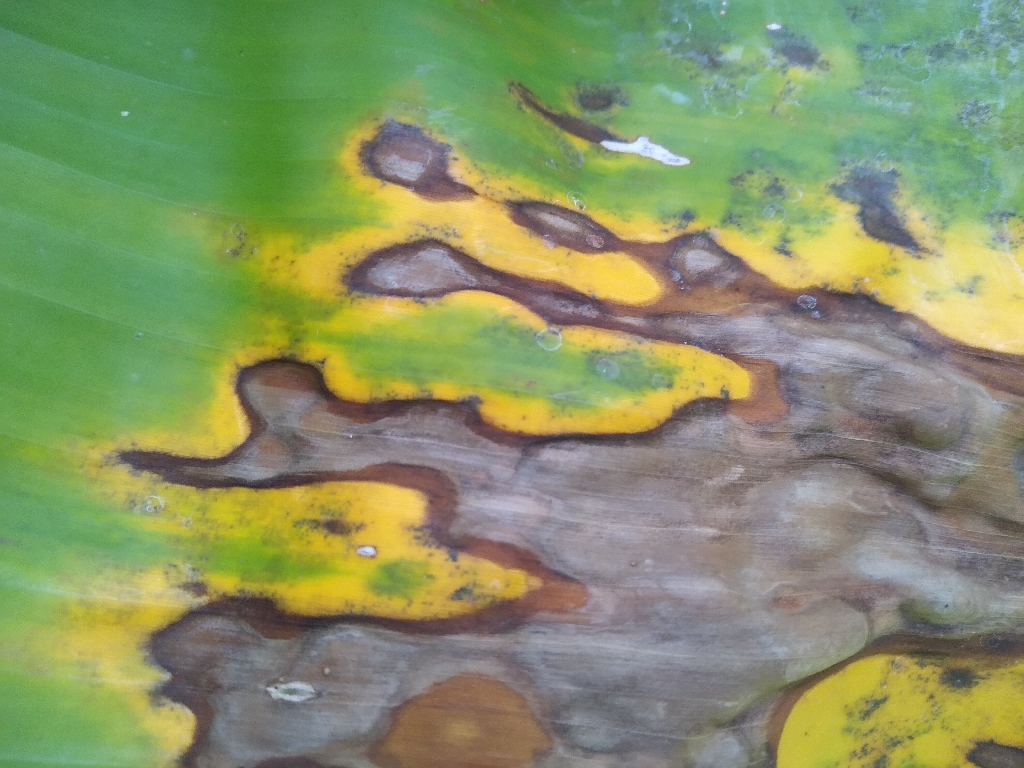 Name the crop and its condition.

banana, black sigatoka
